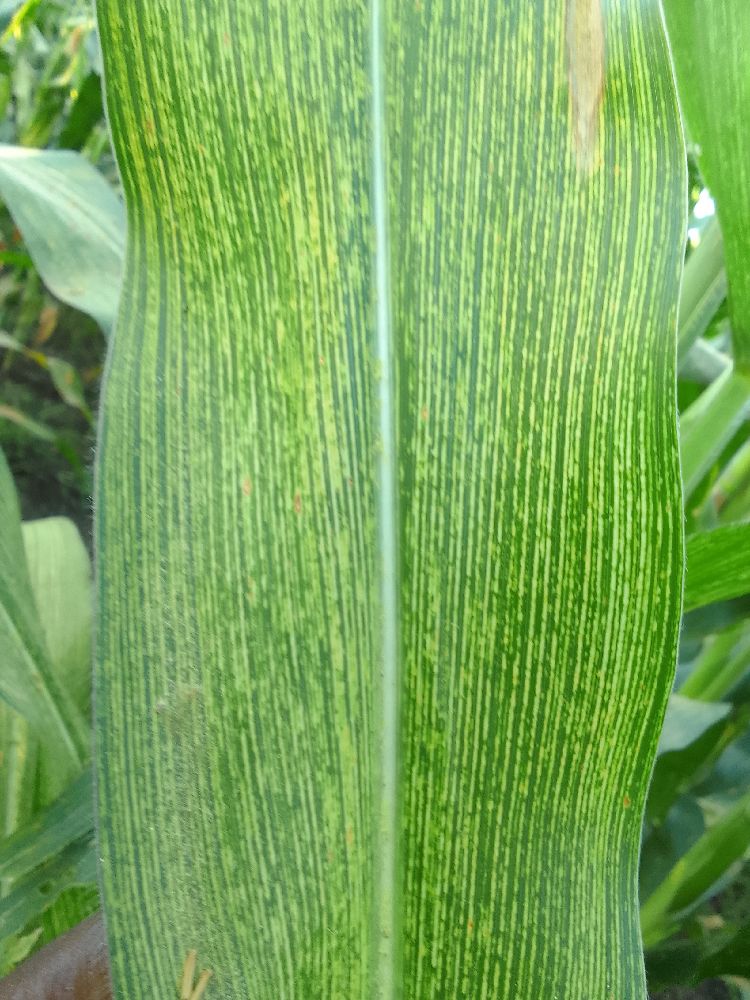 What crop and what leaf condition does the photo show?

maize, maize streak virus
